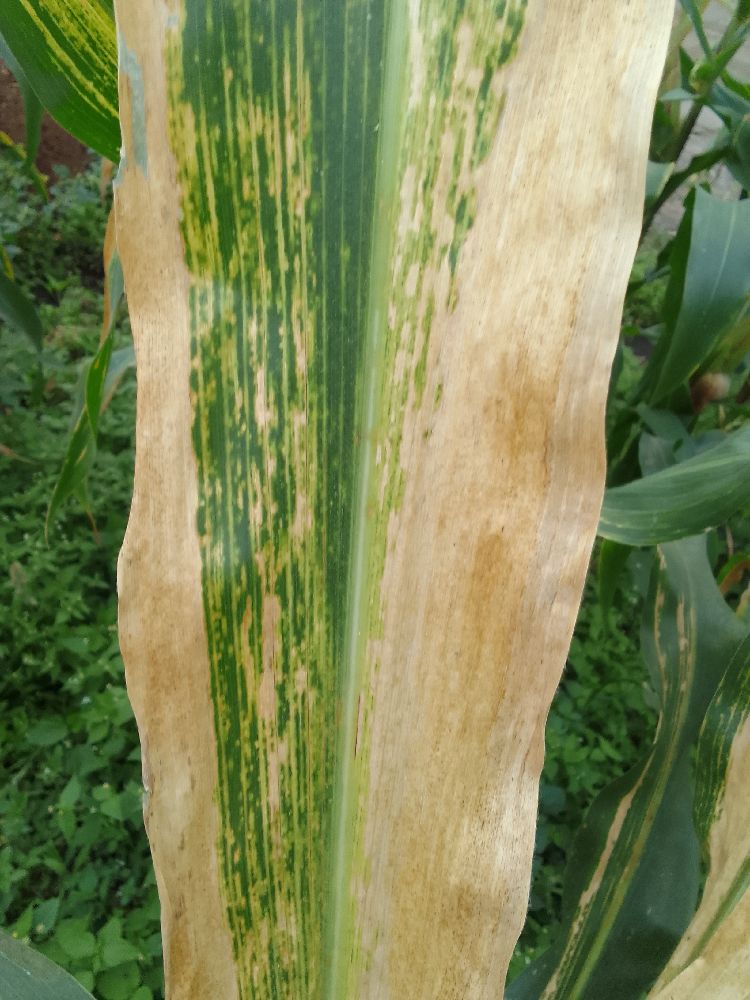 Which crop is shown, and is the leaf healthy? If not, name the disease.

maize, maize lethal necrosis
